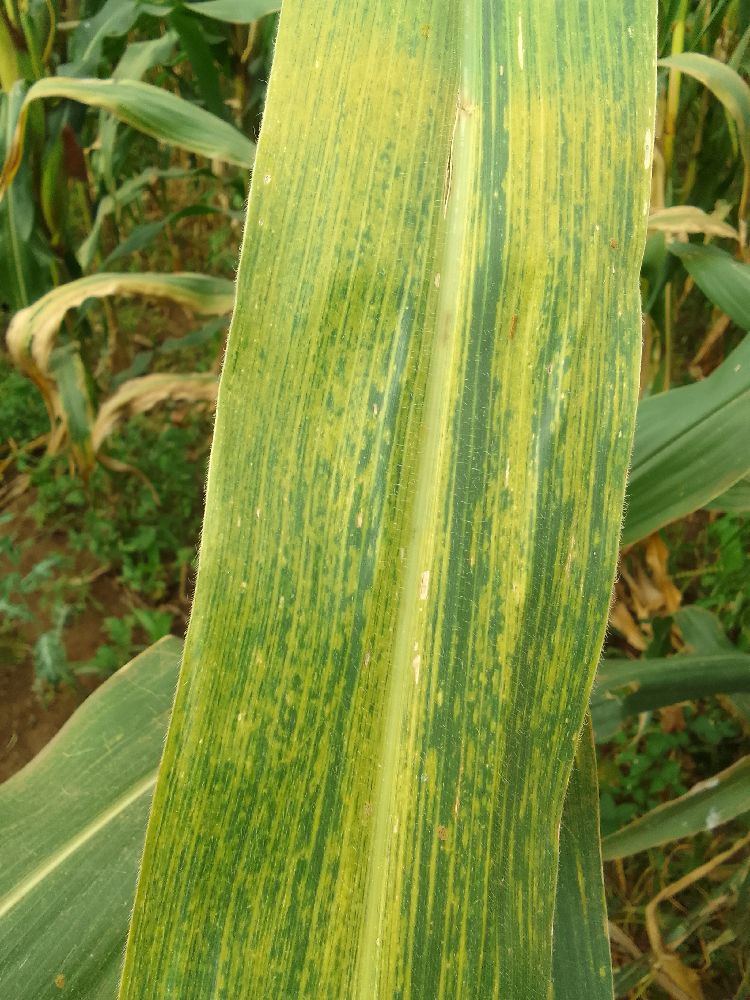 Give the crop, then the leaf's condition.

maize, maize lethal necrosis
